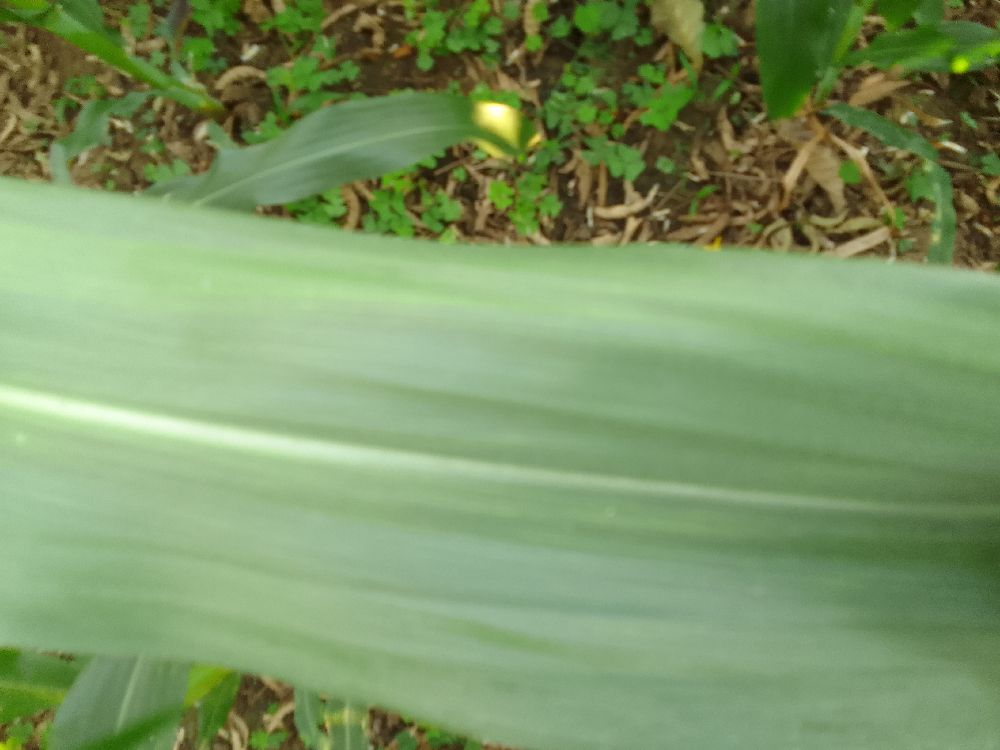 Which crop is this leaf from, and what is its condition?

maize, healthy
